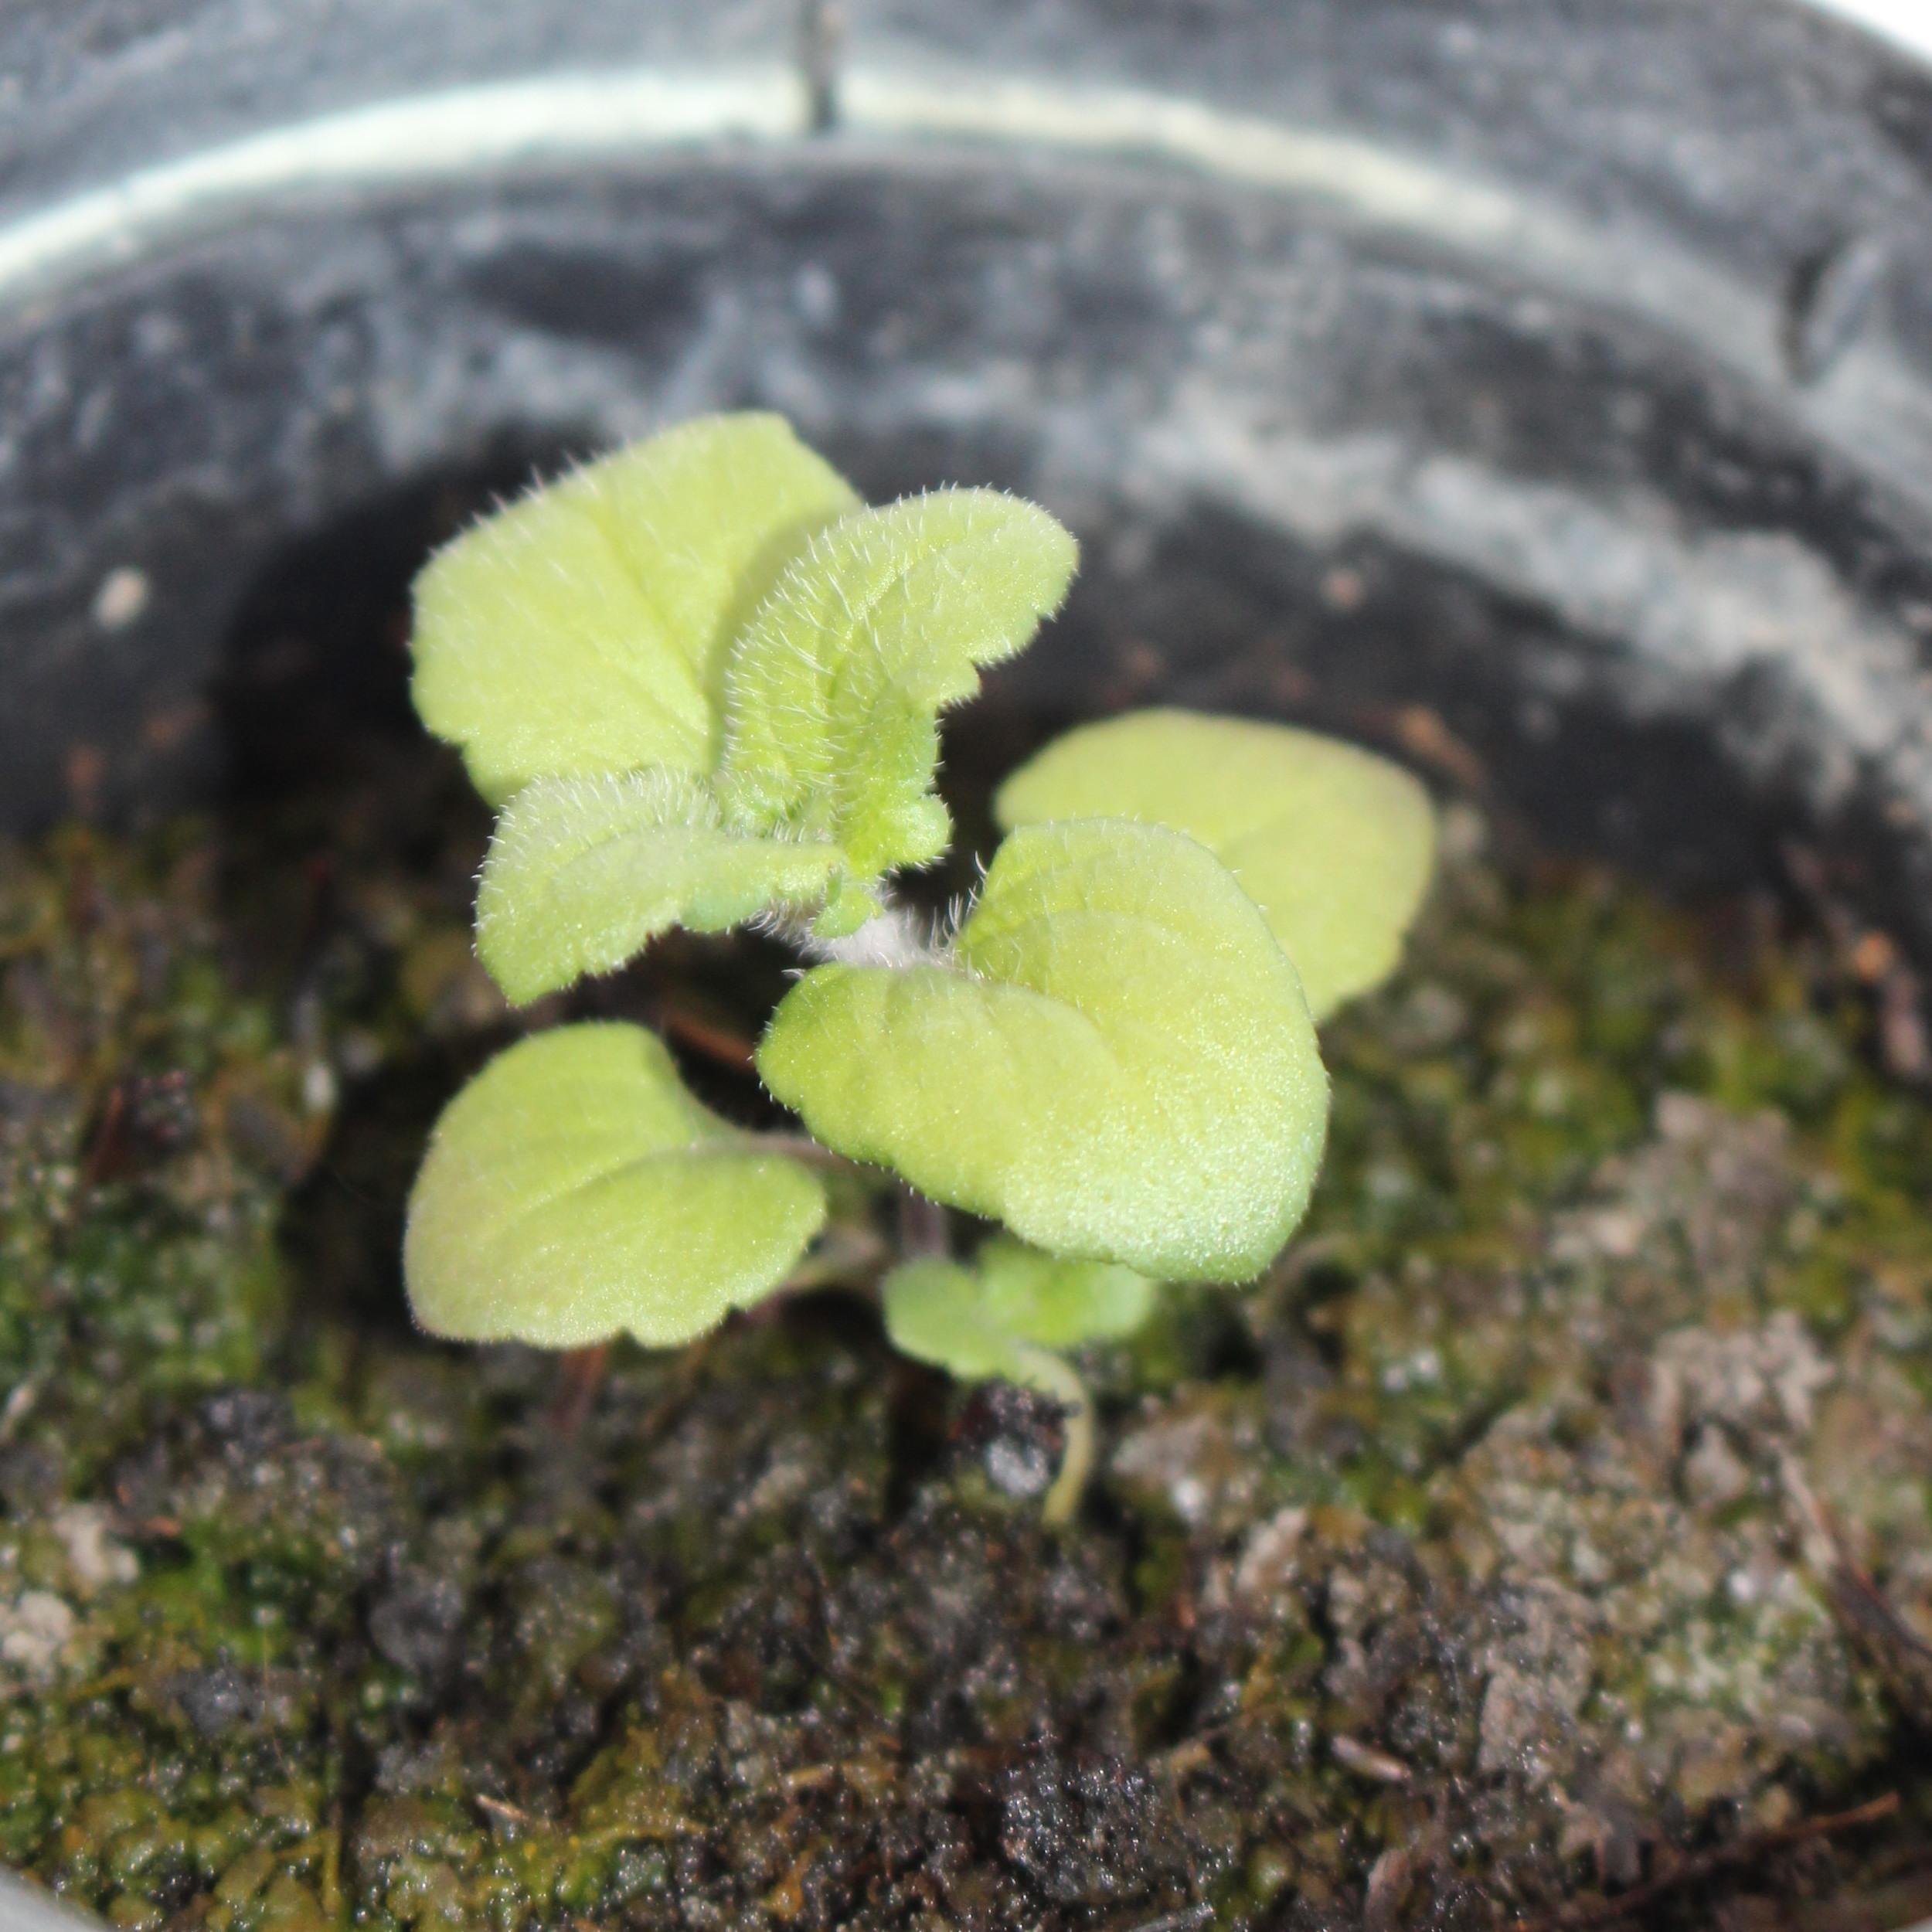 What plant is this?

Veronica persica
